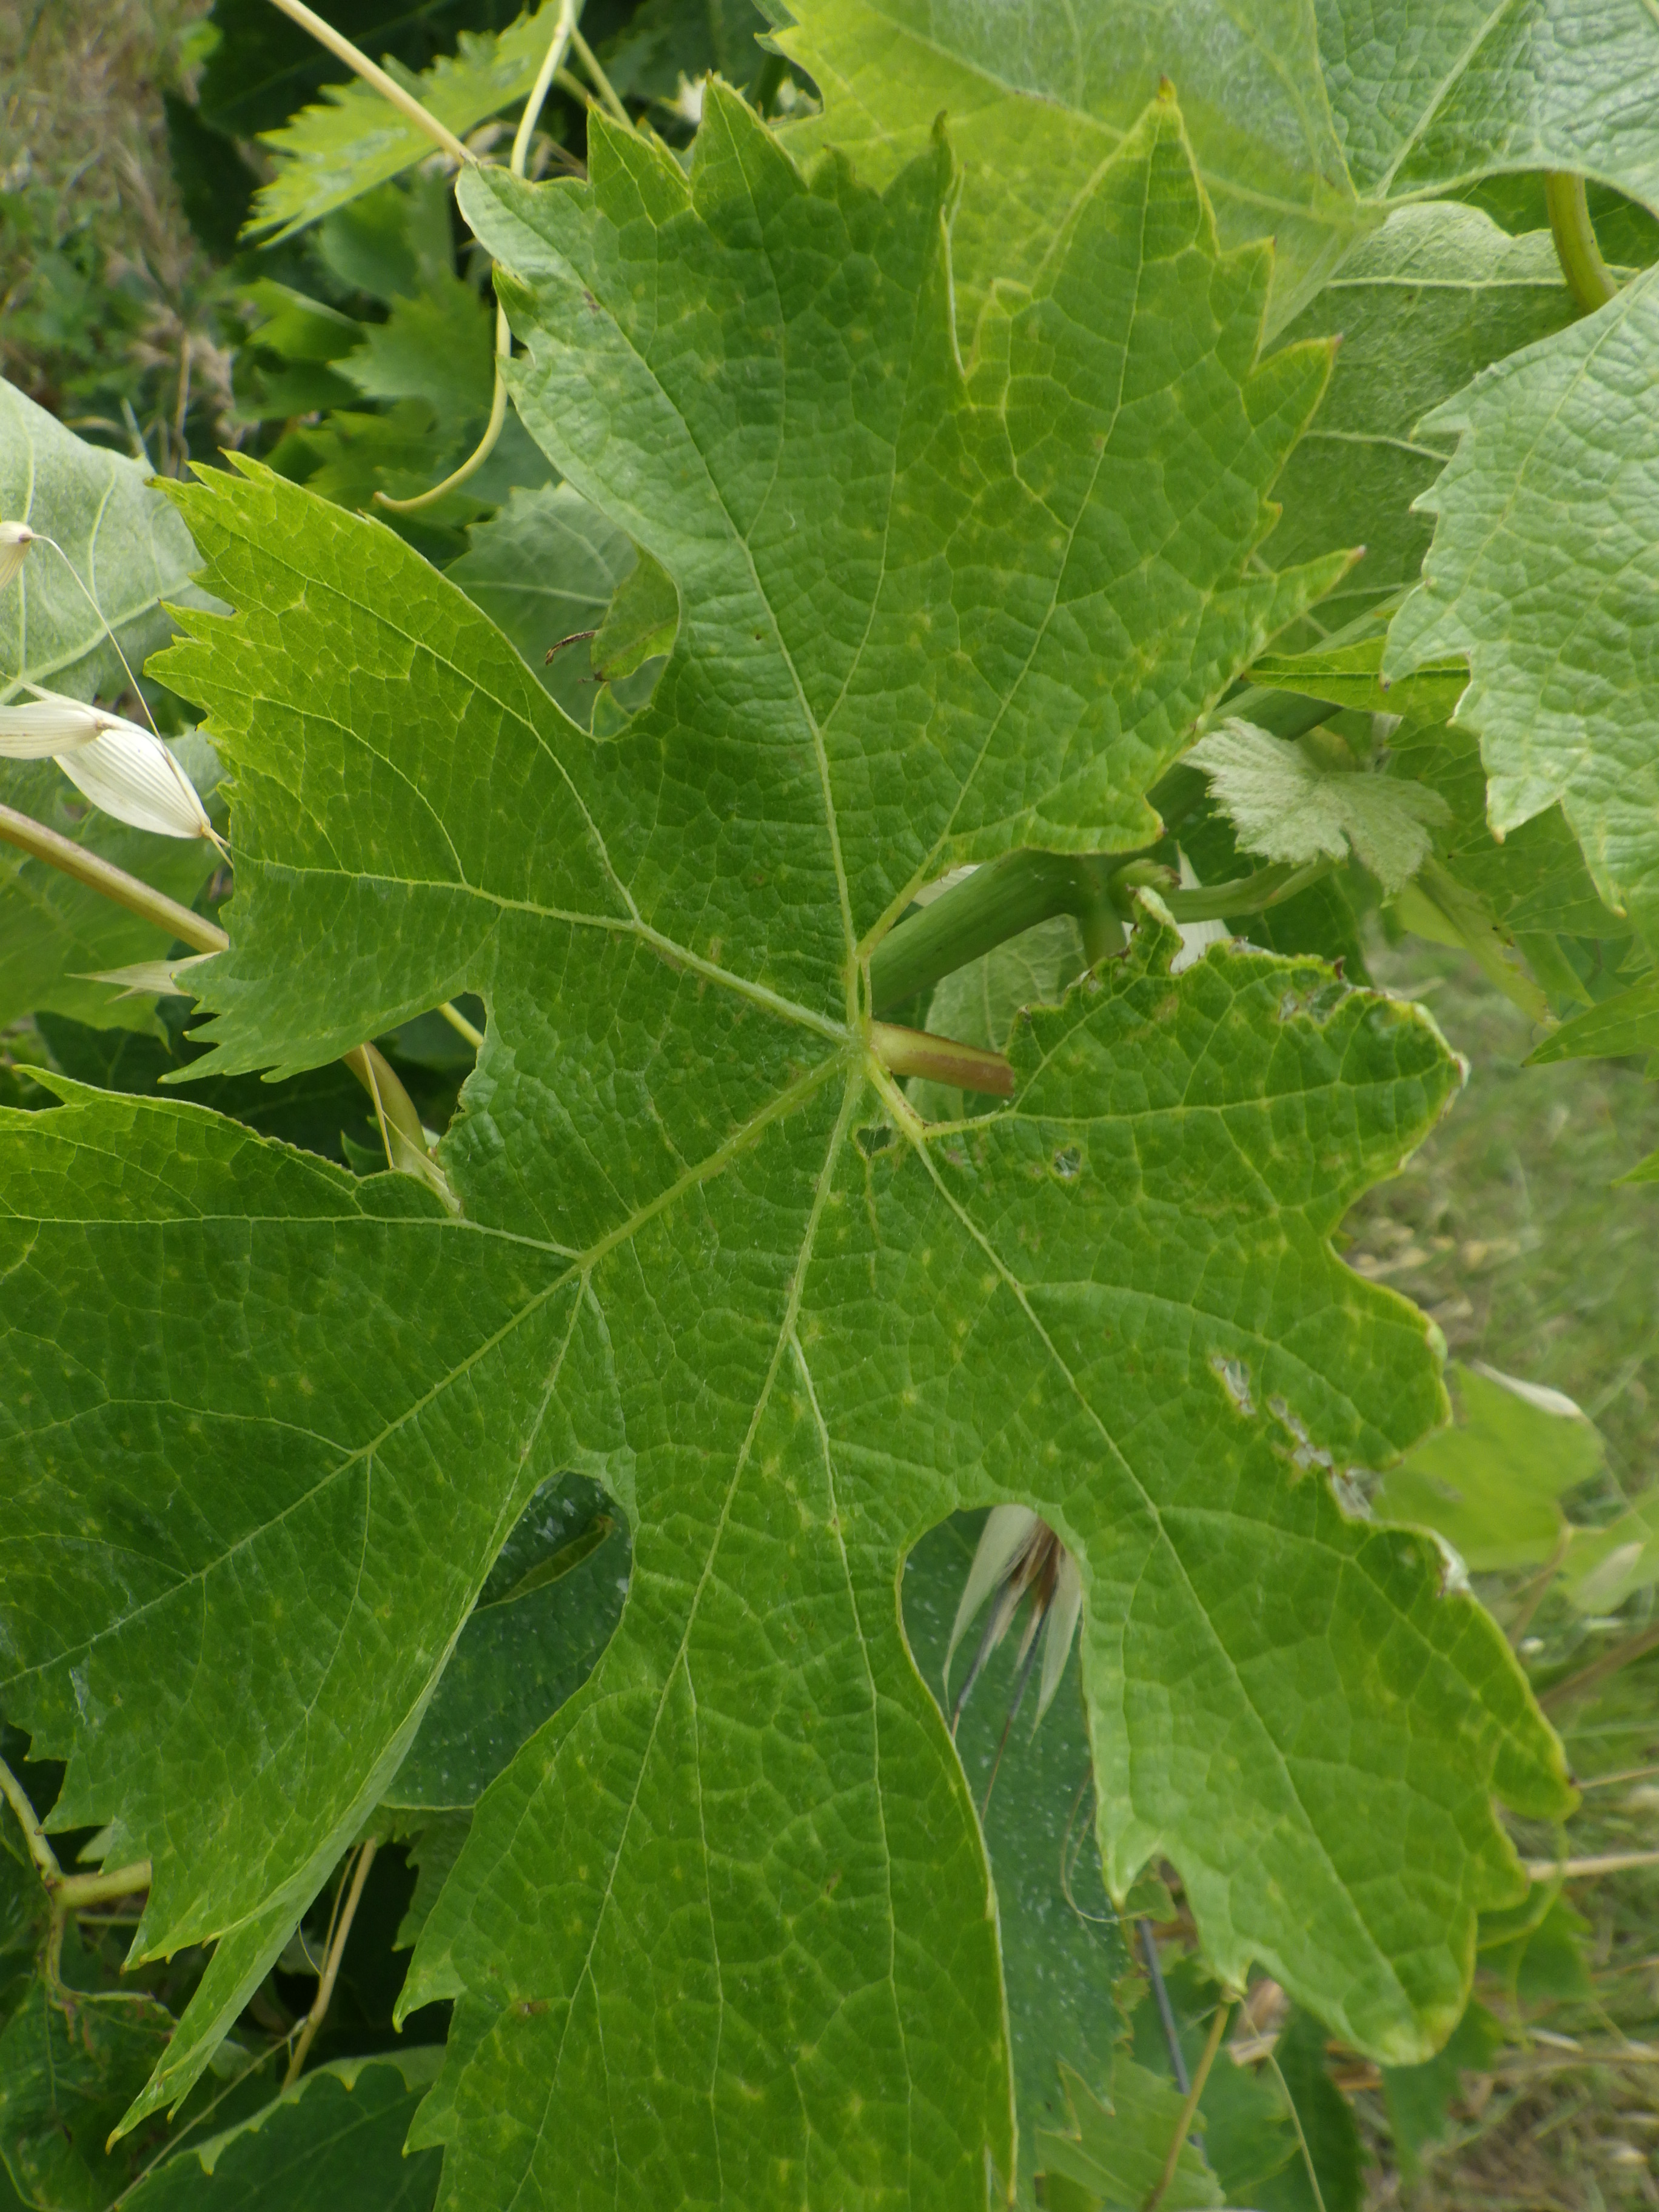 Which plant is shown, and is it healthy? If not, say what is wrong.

grapevine, mites
